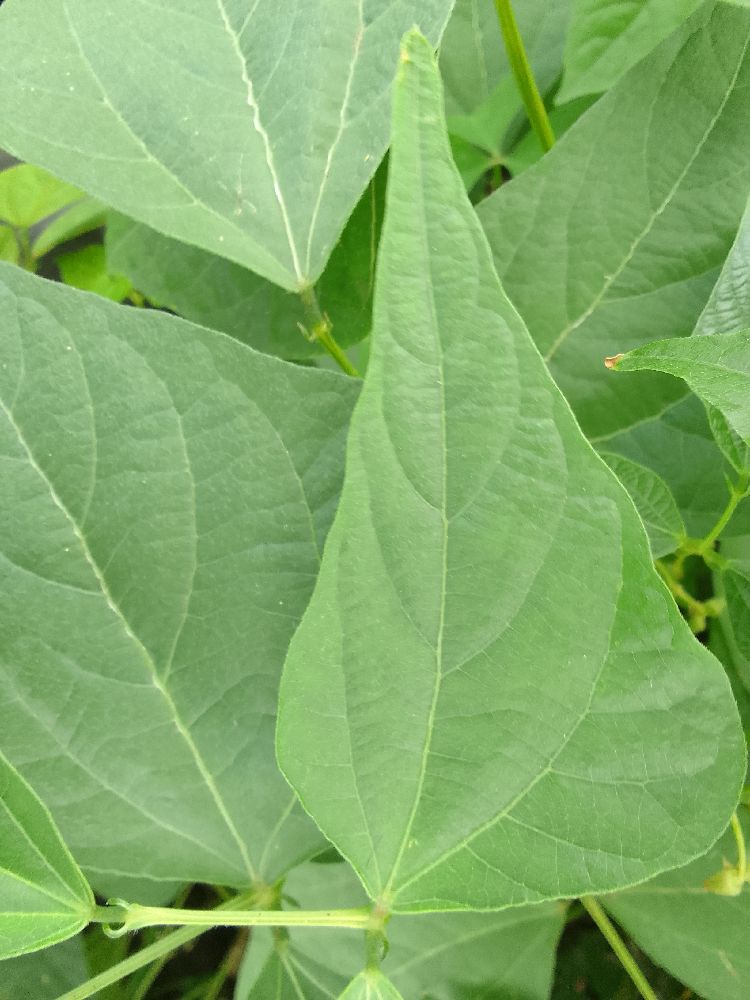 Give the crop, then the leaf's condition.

common bean, healthy
